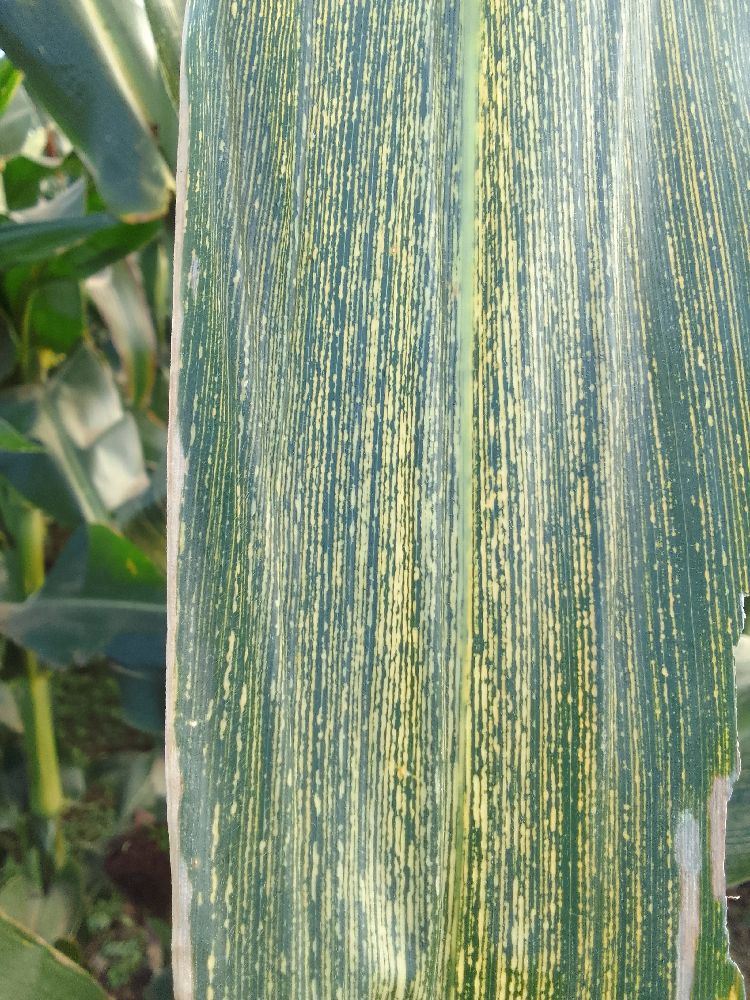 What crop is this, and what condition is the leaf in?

maize, maize streak virus
